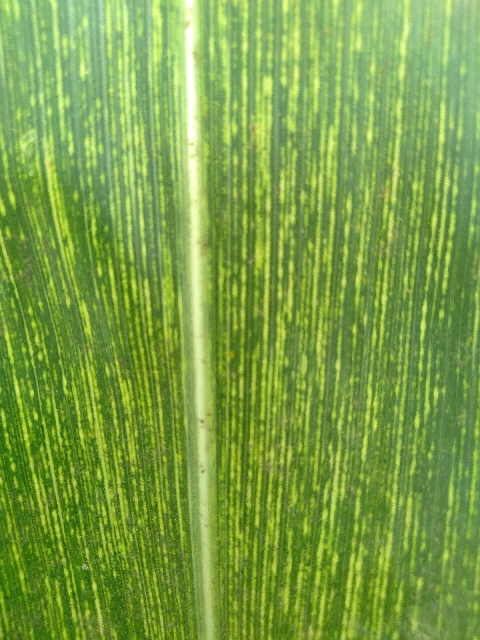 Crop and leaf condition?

maize, maize streak virus
